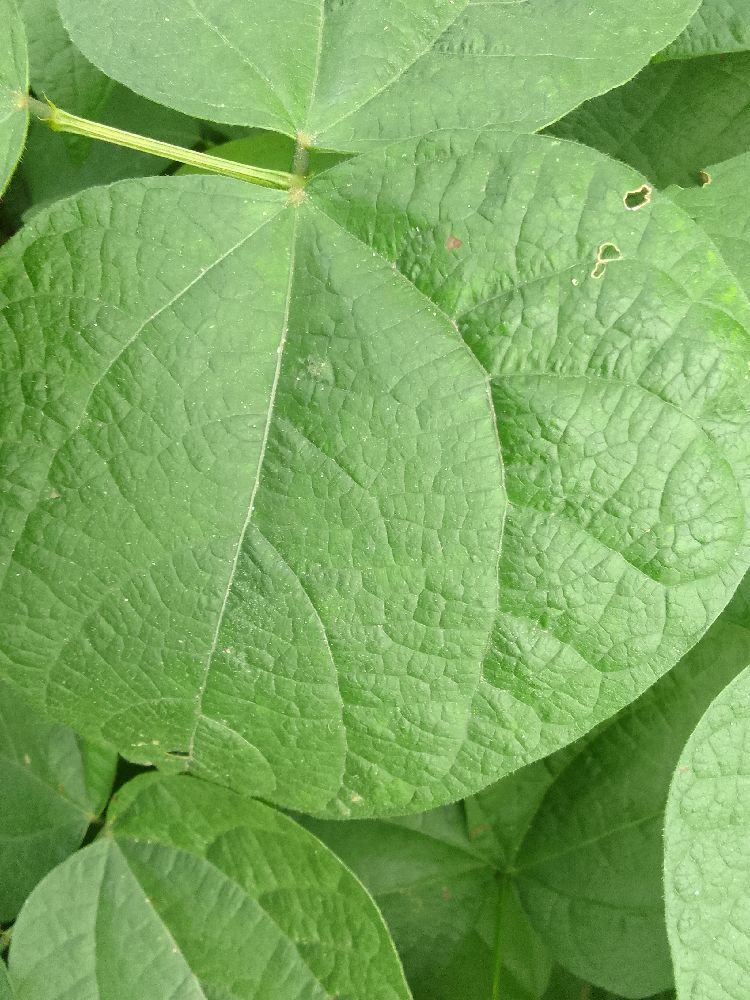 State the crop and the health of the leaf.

common bean, healthy
